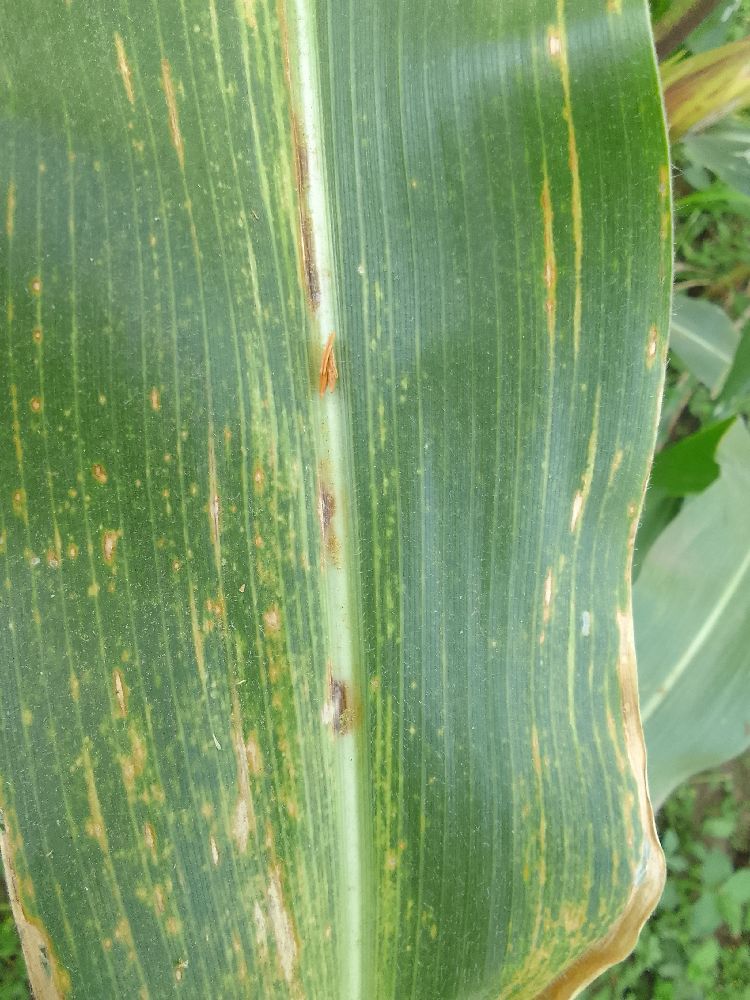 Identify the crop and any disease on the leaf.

maize, maize lethal necrosis
